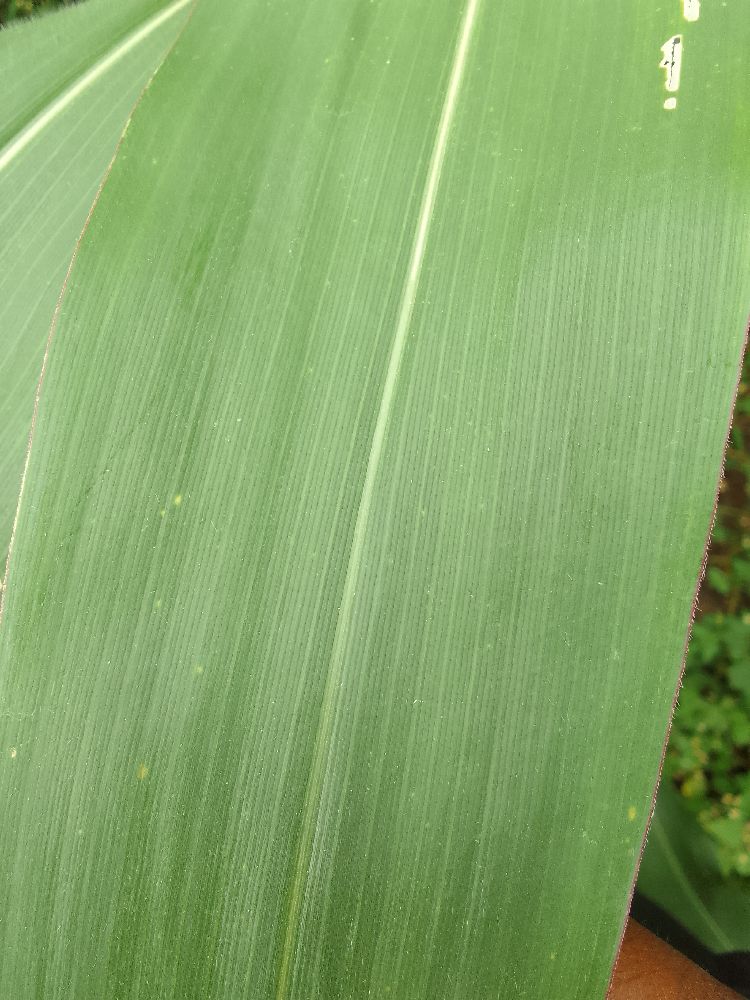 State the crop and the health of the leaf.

maize, healthy
